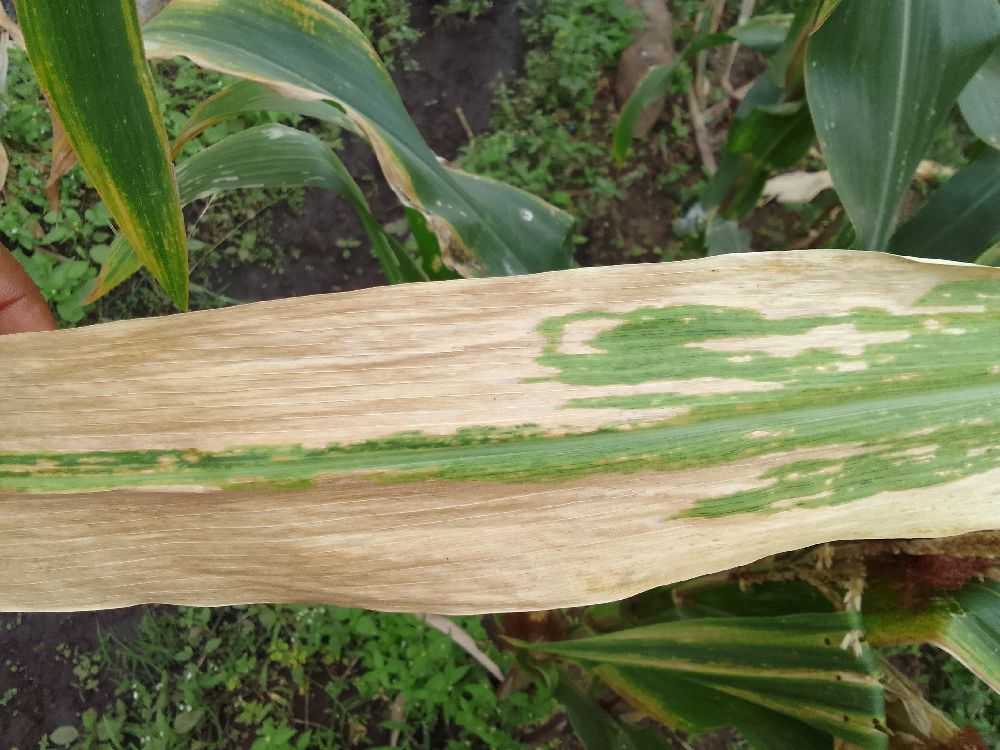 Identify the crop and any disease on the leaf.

maize, maize lethal necrosis
